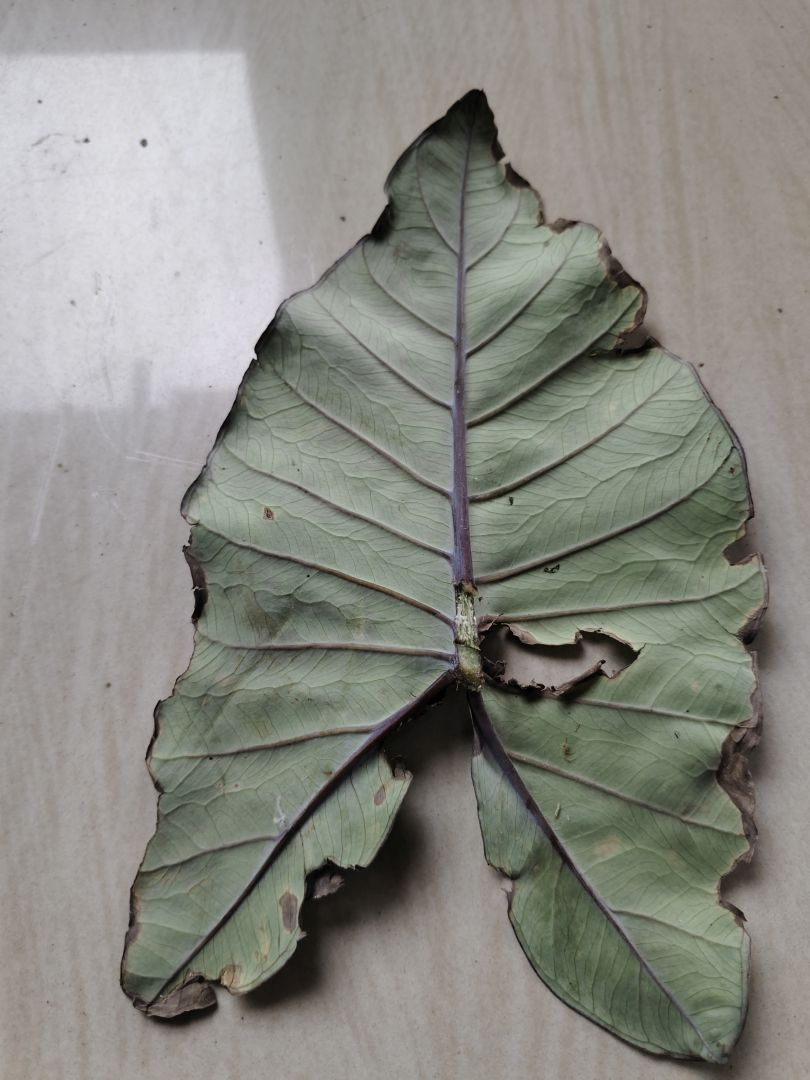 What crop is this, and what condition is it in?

taro, leaf blight
